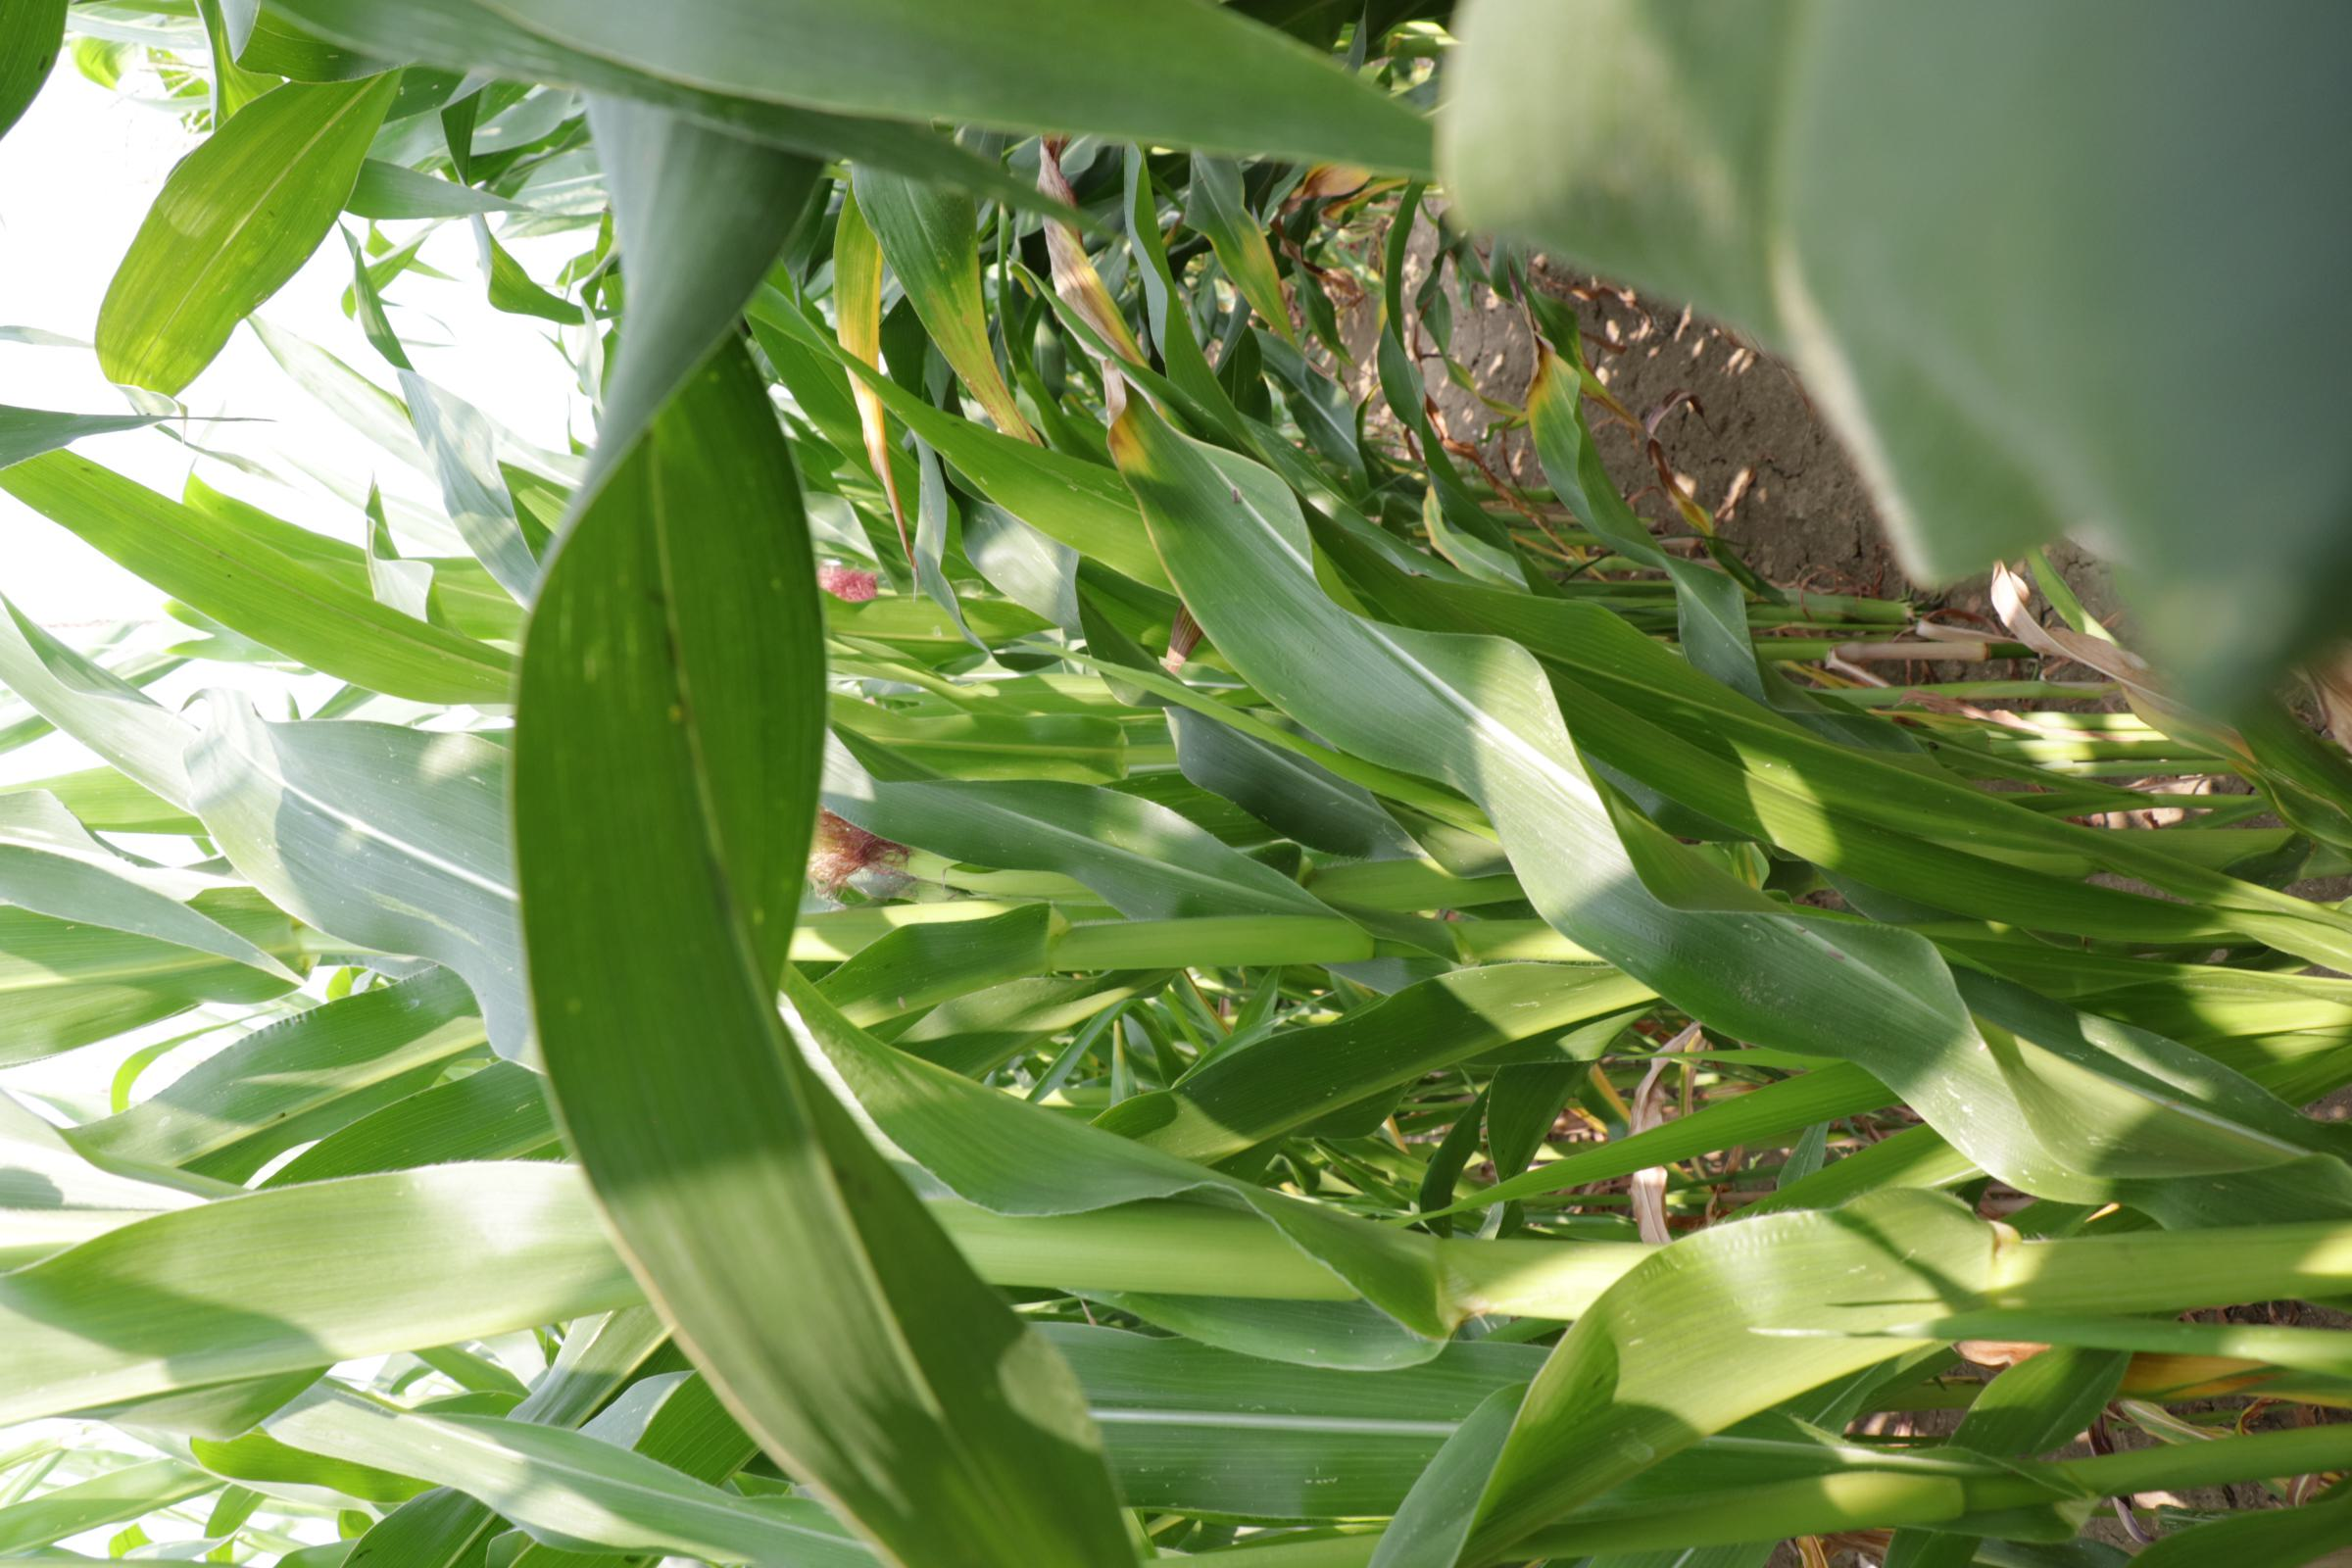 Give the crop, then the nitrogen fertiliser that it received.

maize, full nitrogen fertilisation
